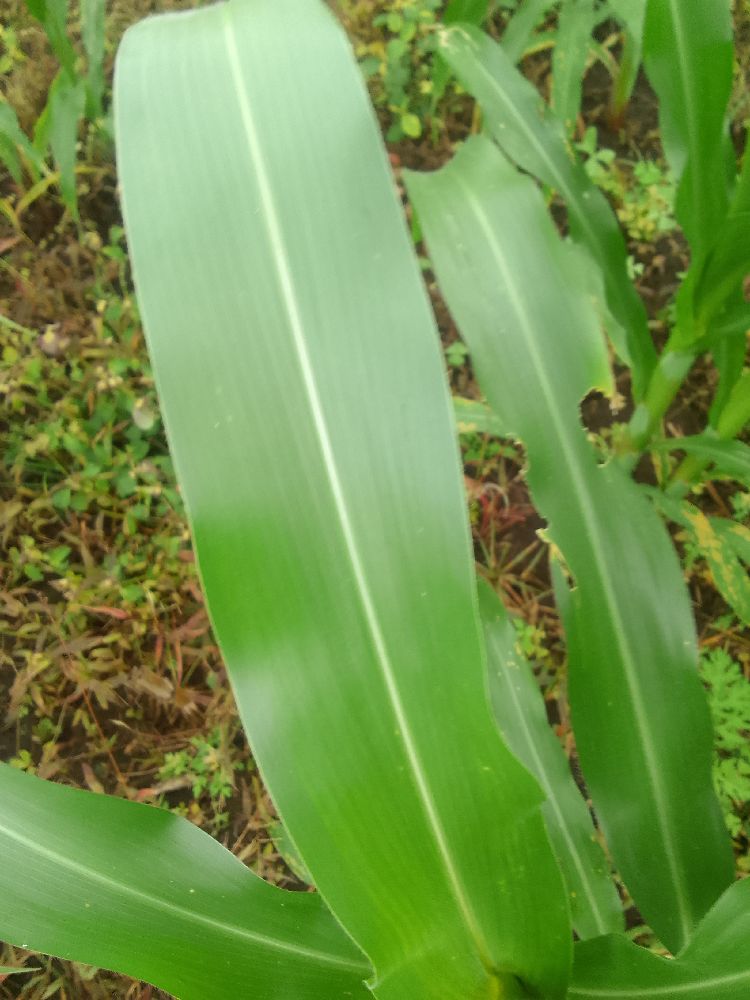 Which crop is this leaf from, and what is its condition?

maize, healthy
